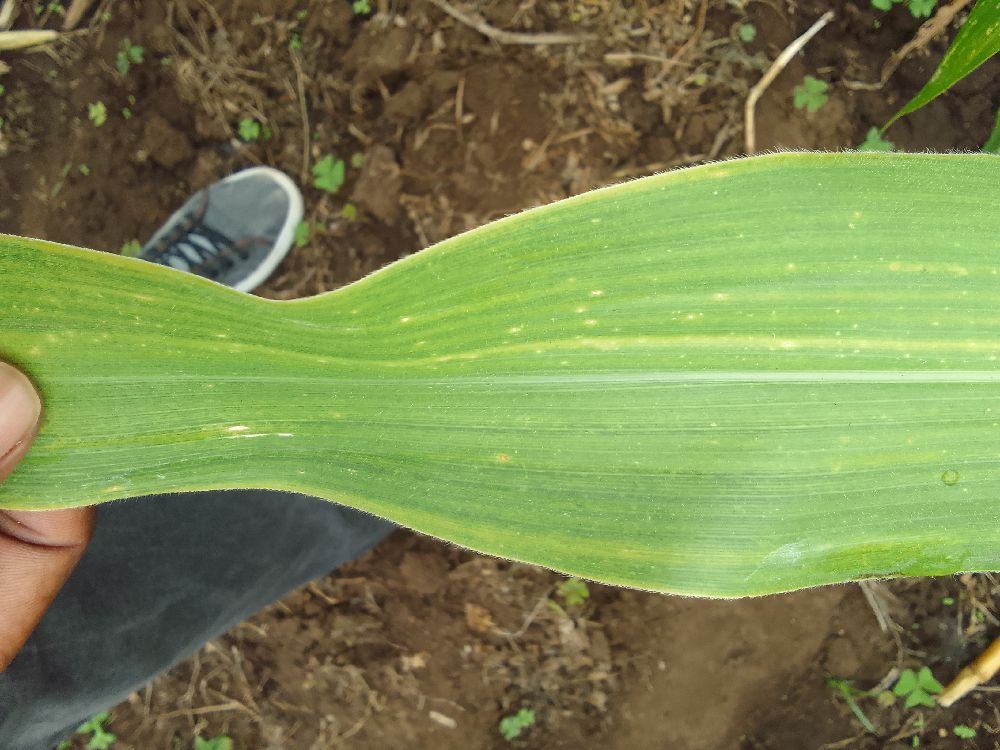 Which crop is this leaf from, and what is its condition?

maize, maize lethal necrosis
